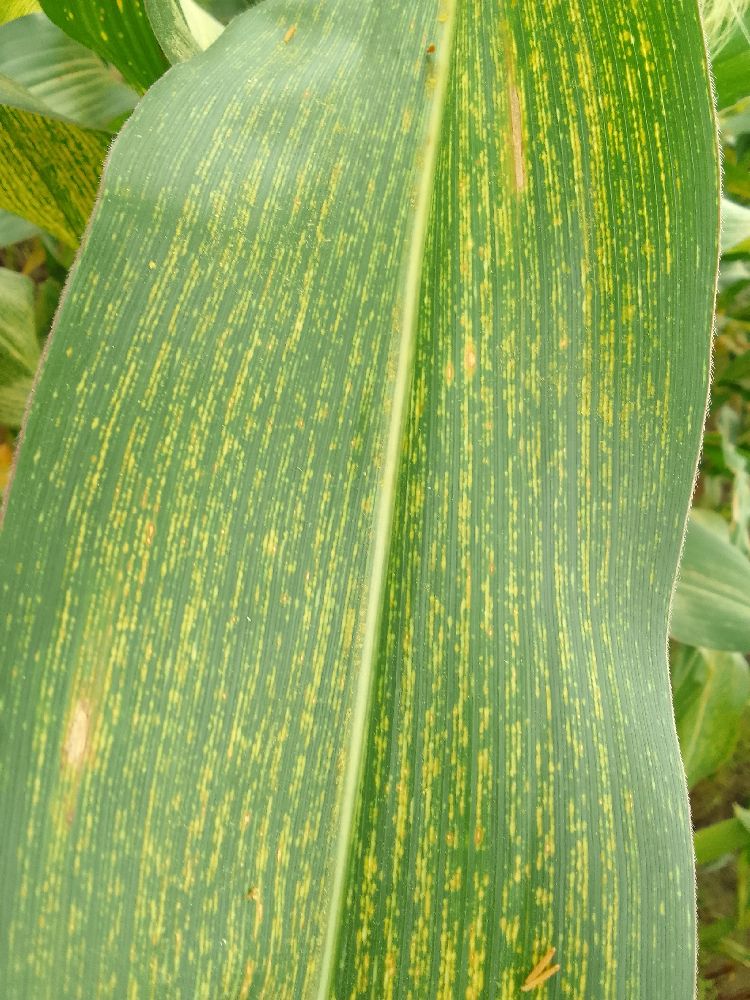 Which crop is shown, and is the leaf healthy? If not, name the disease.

maize, maize streak virus
